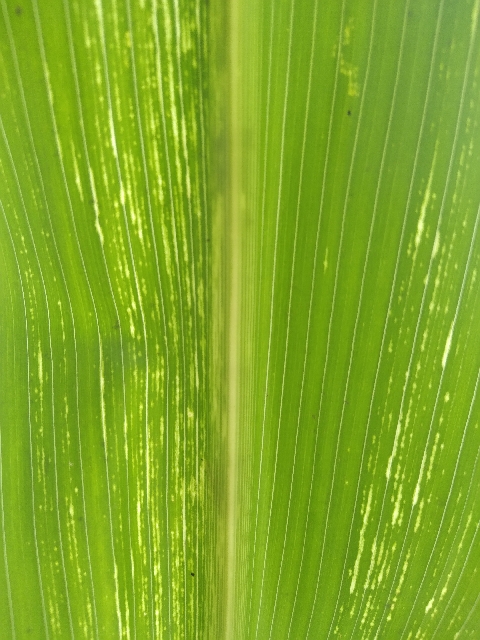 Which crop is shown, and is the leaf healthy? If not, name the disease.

maize, maize streak virus
